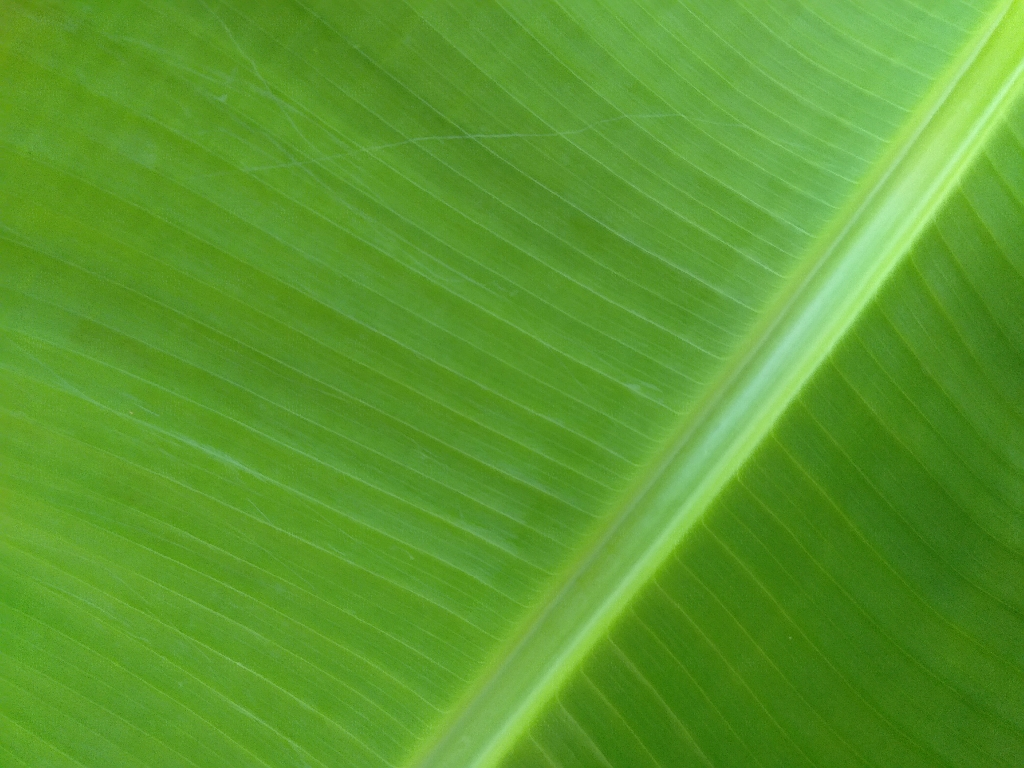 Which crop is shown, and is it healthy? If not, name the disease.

banana, healthy
